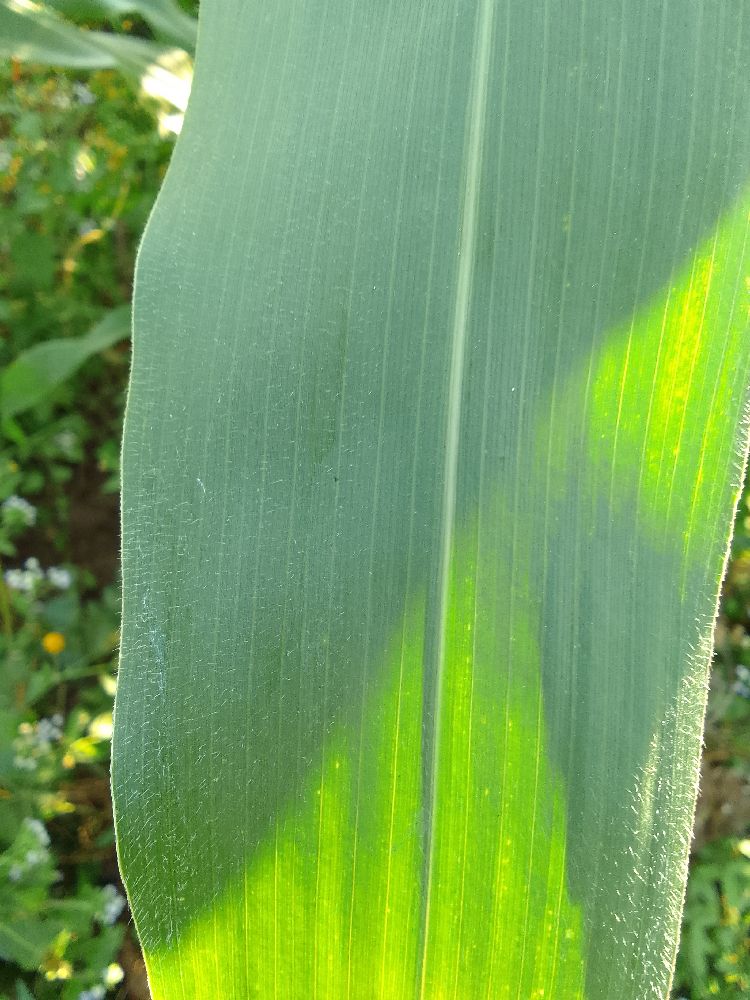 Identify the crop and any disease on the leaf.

maize, healthy
